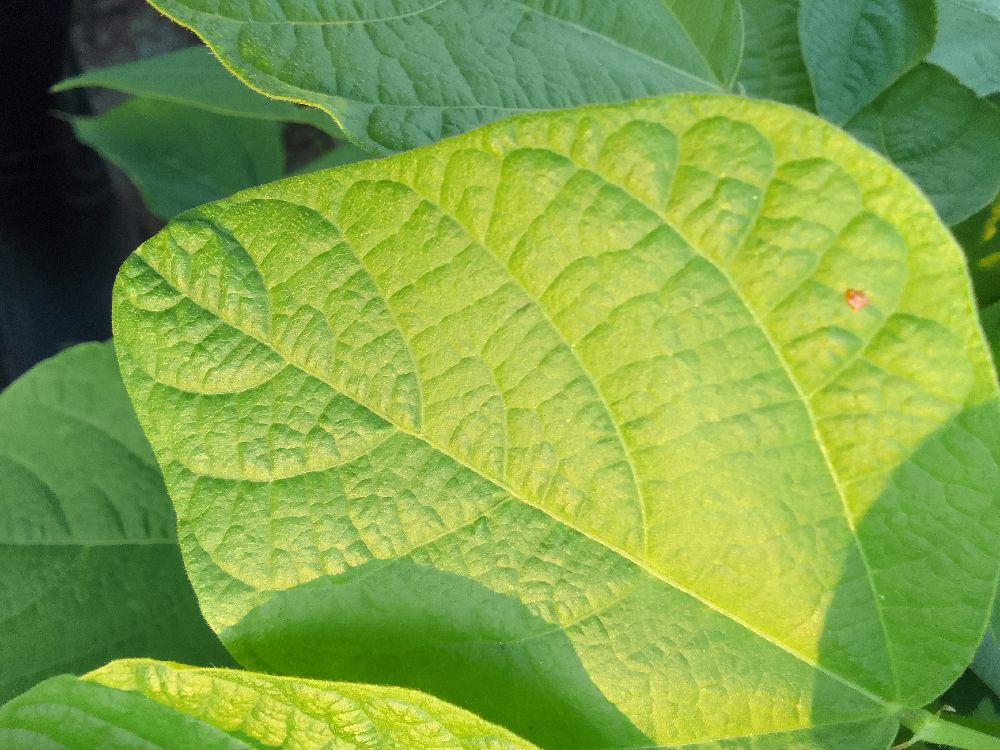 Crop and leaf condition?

common bean, healthy
